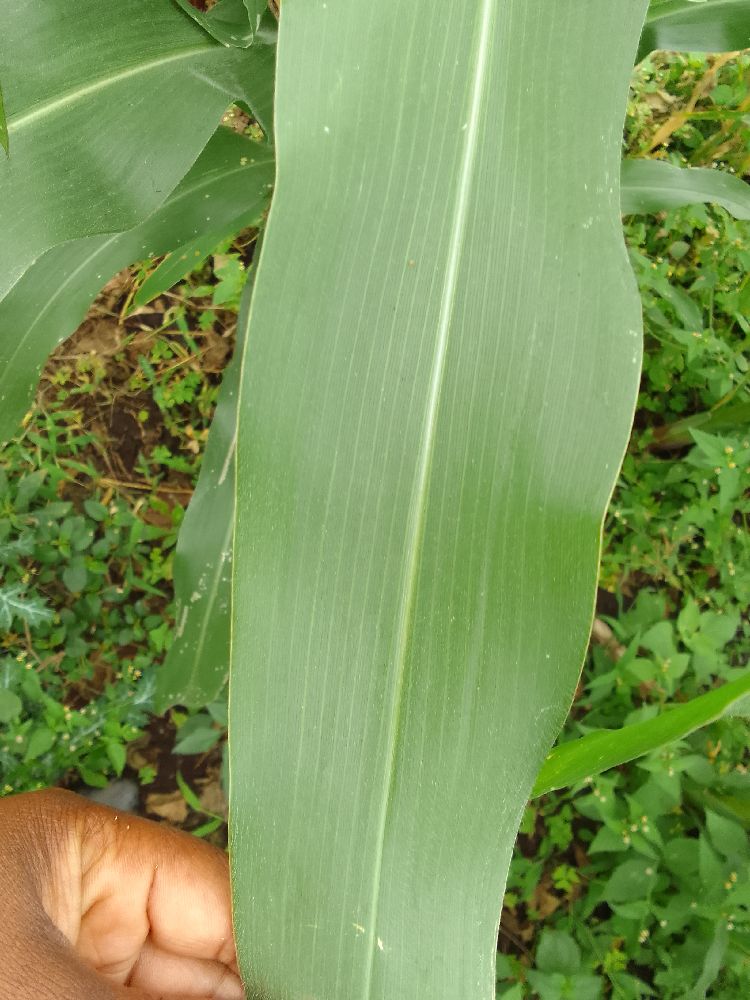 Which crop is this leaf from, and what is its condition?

maize, healthy
